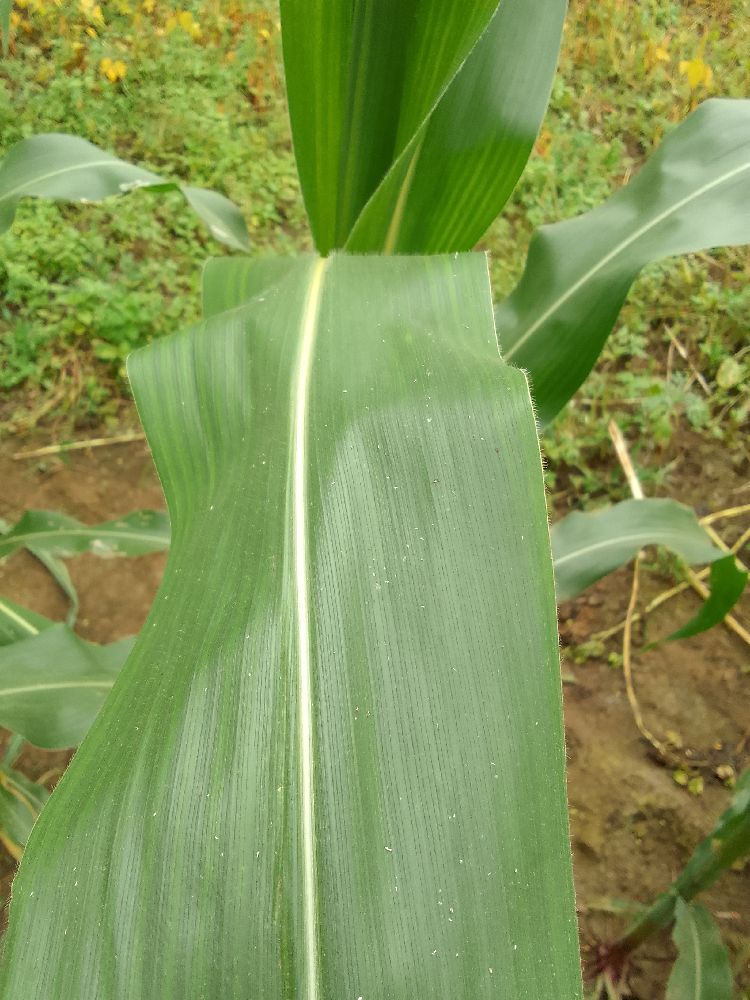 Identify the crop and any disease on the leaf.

maize, healthy
